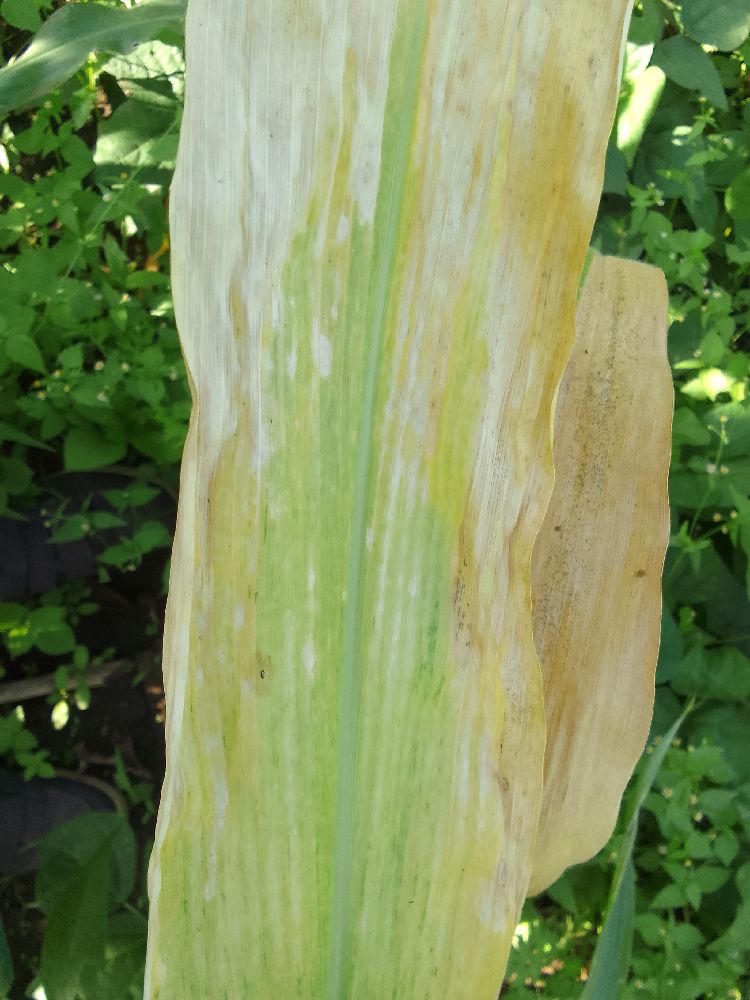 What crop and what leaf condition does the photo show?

maize, maize lethal necrosis
